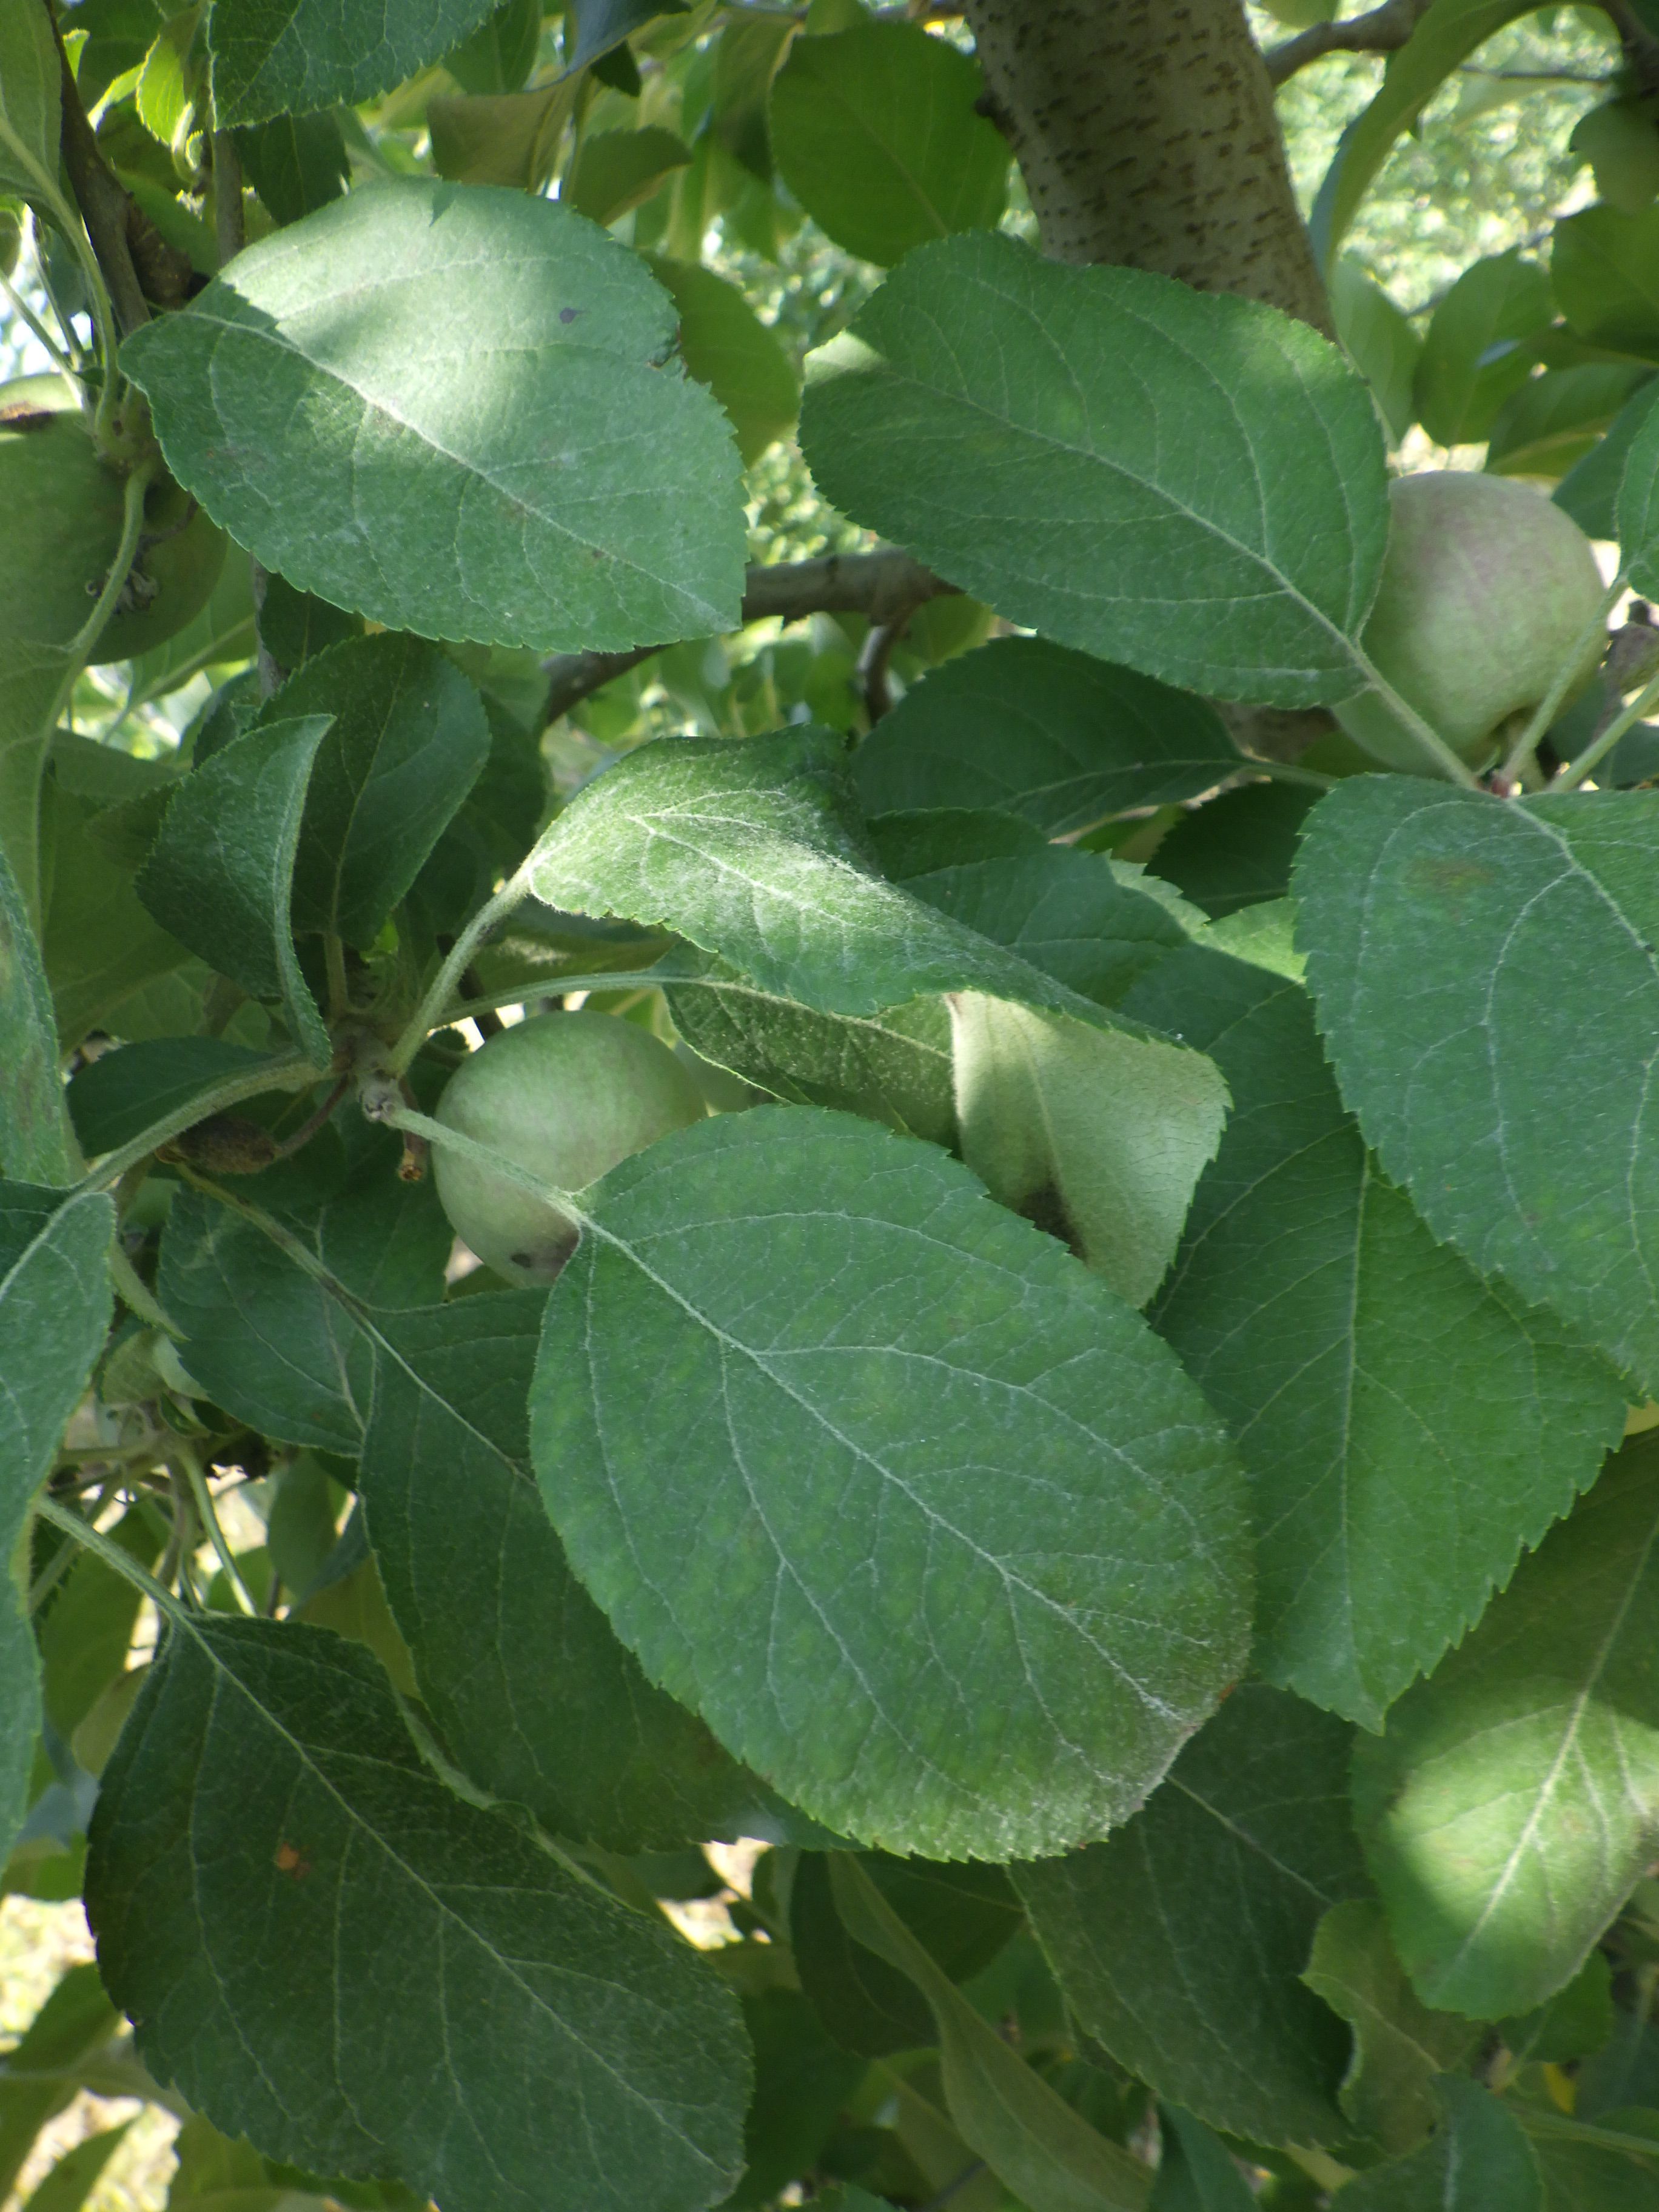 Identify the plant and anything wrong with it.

apple, alternaria, scab
